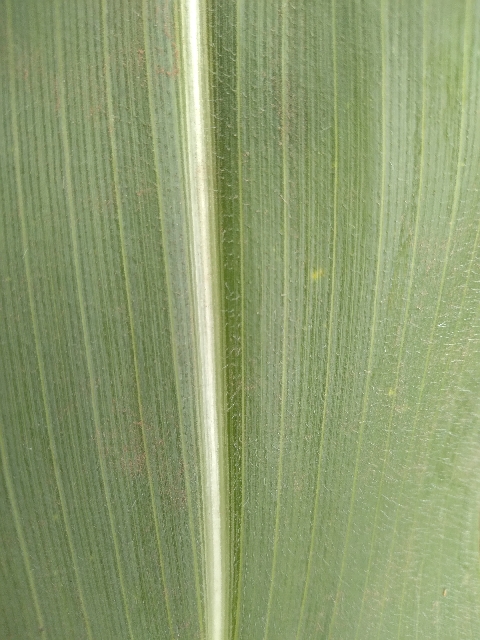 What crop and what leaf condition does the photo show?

maize, healthy
